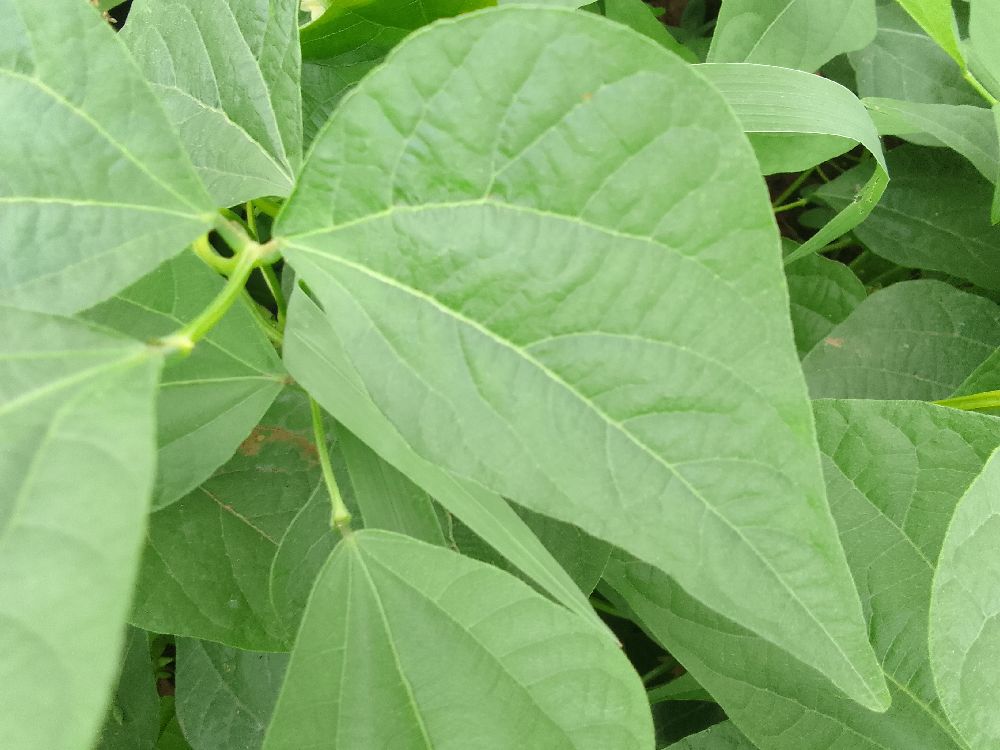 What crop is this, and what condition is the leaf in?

common bean, healthy
